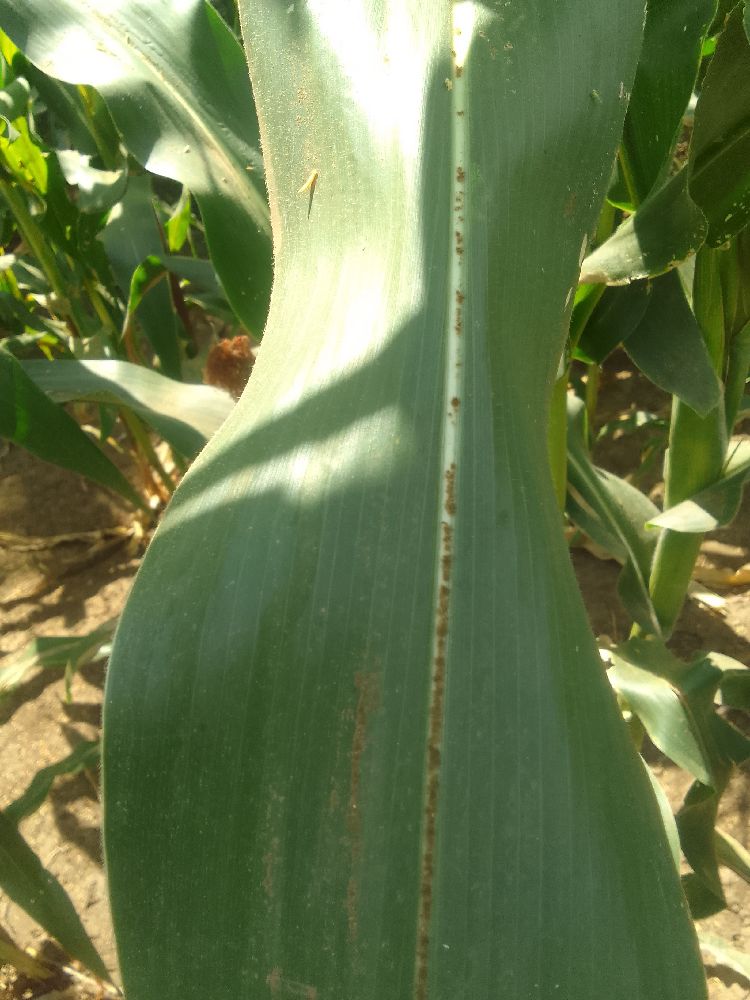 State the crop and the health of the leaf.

maize, healthy
